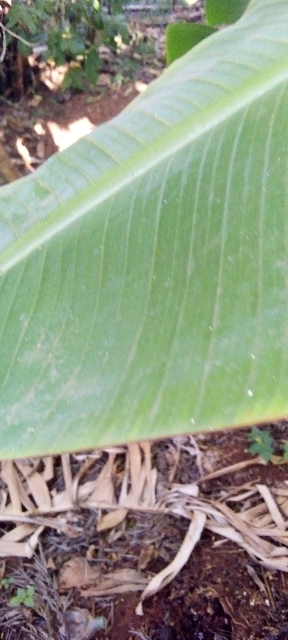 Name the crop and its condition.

banana, healthy
